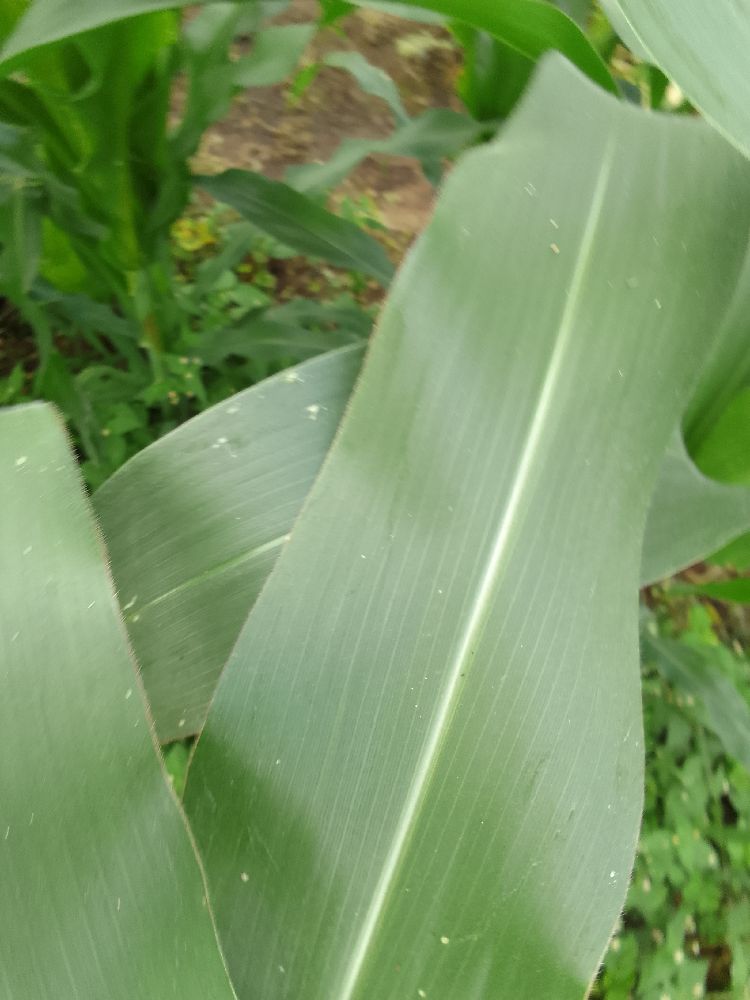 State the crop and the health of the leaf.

maize, healthy
